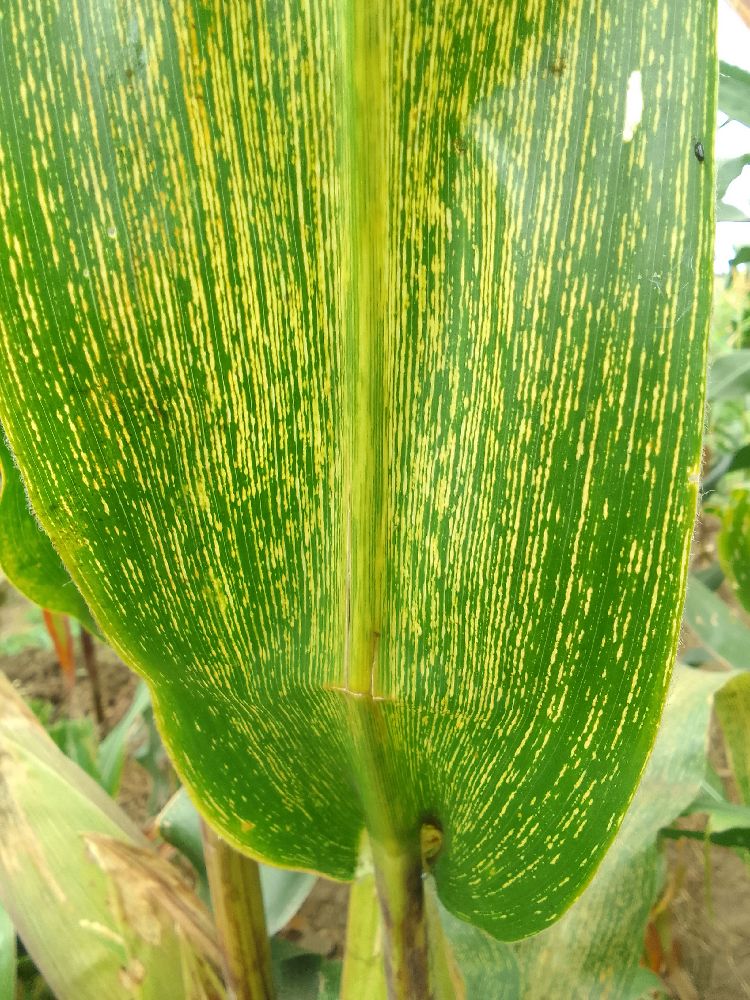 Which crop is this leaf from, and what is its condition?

maize, maize streak virus
